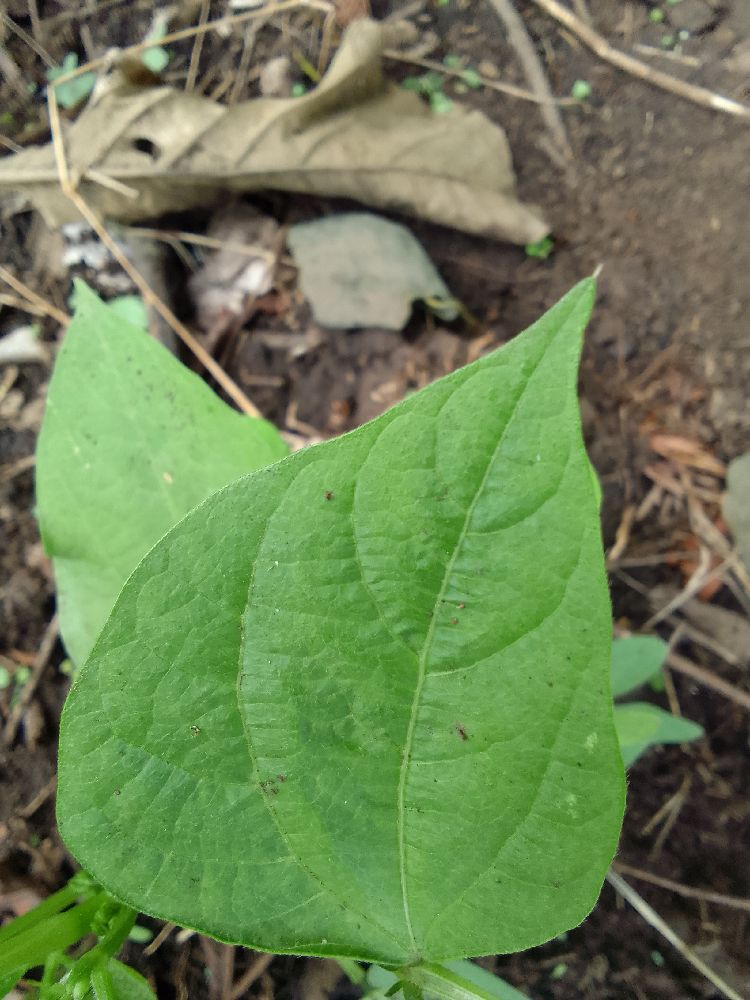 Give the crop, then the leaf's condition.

common bean, healthy
